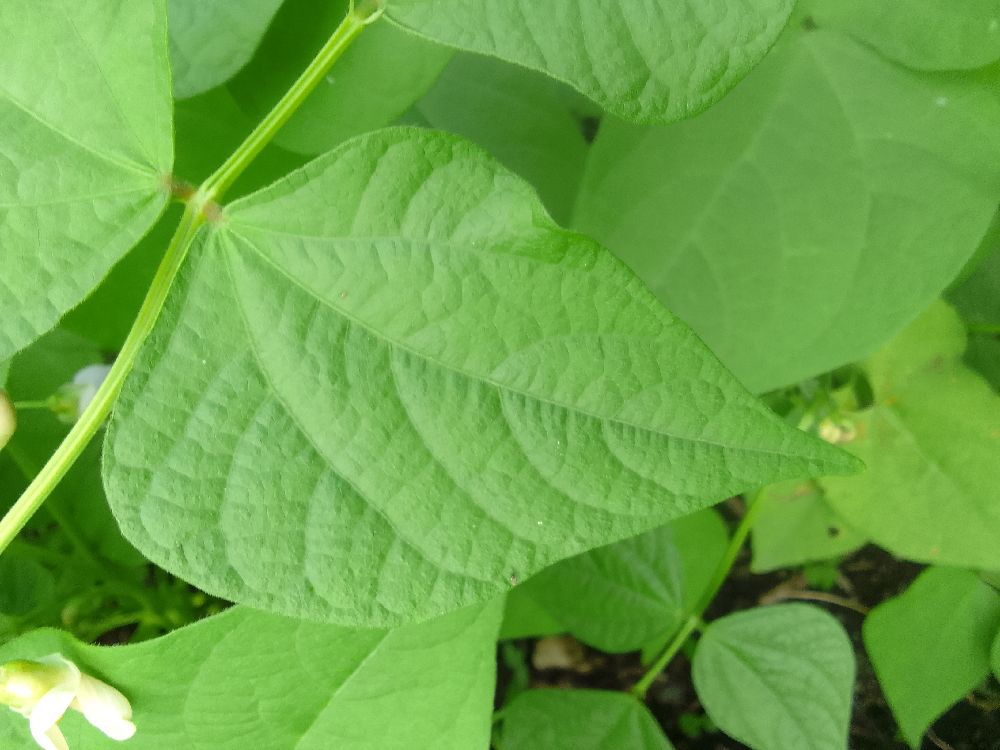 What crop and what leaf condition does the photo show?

common bean, healthy
